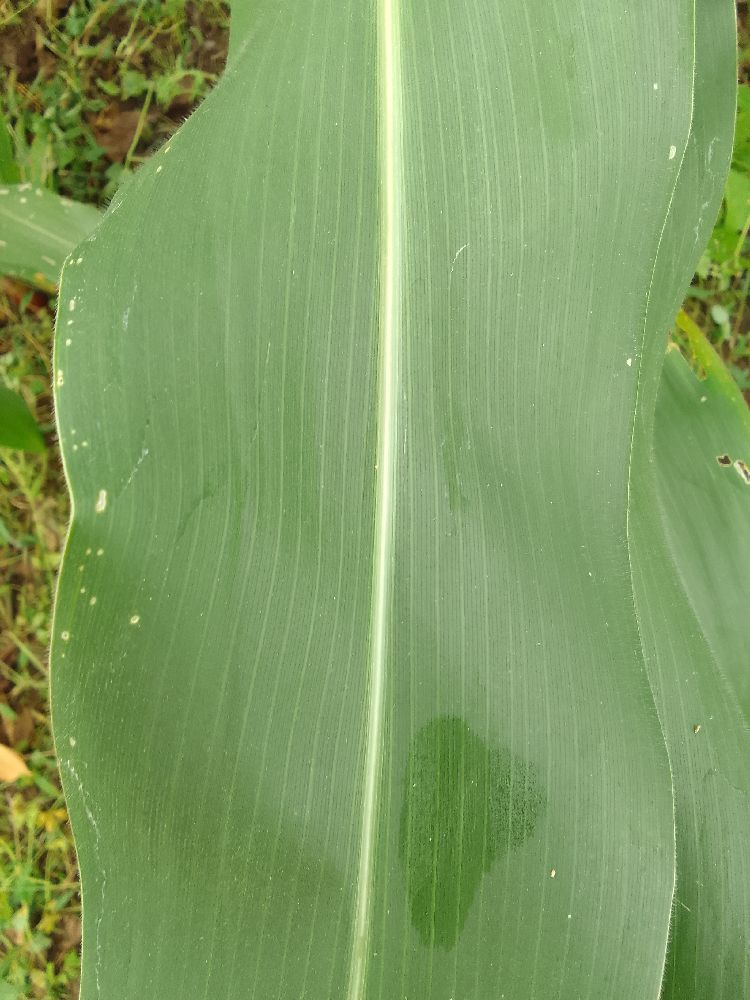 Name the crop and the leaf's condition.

maize, healthy
